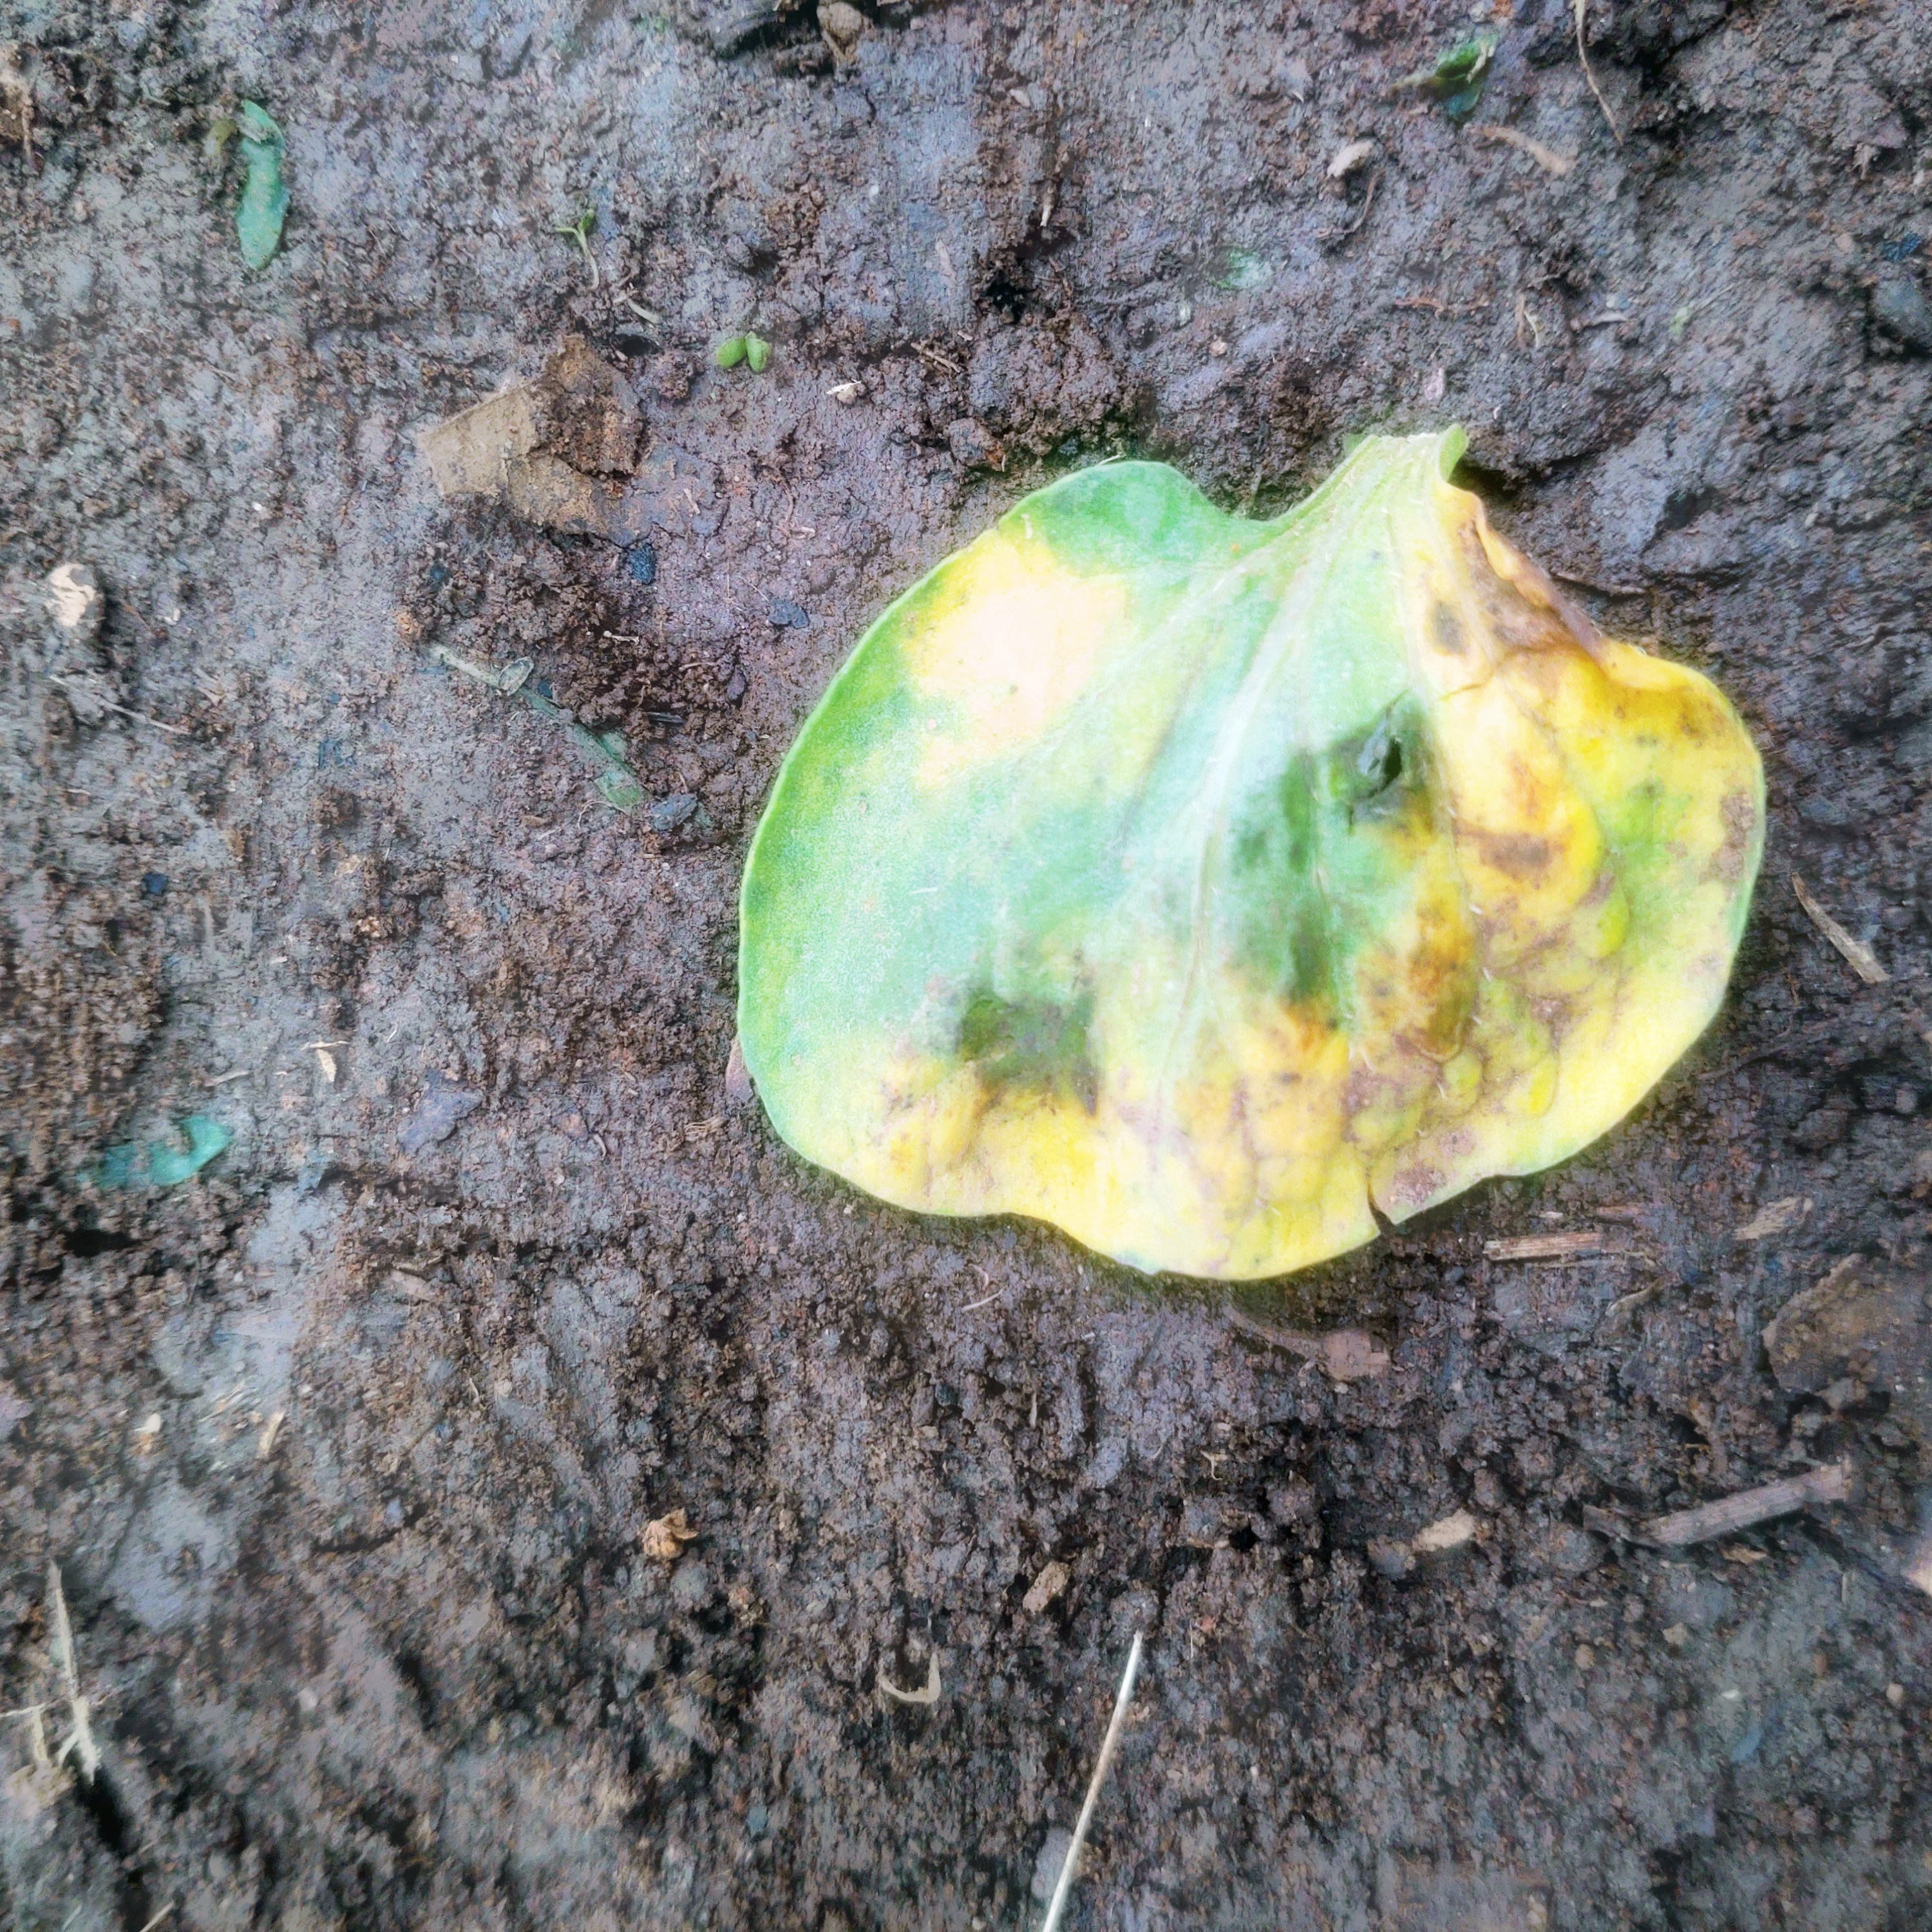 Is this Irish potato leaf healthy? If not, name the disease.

late blight
